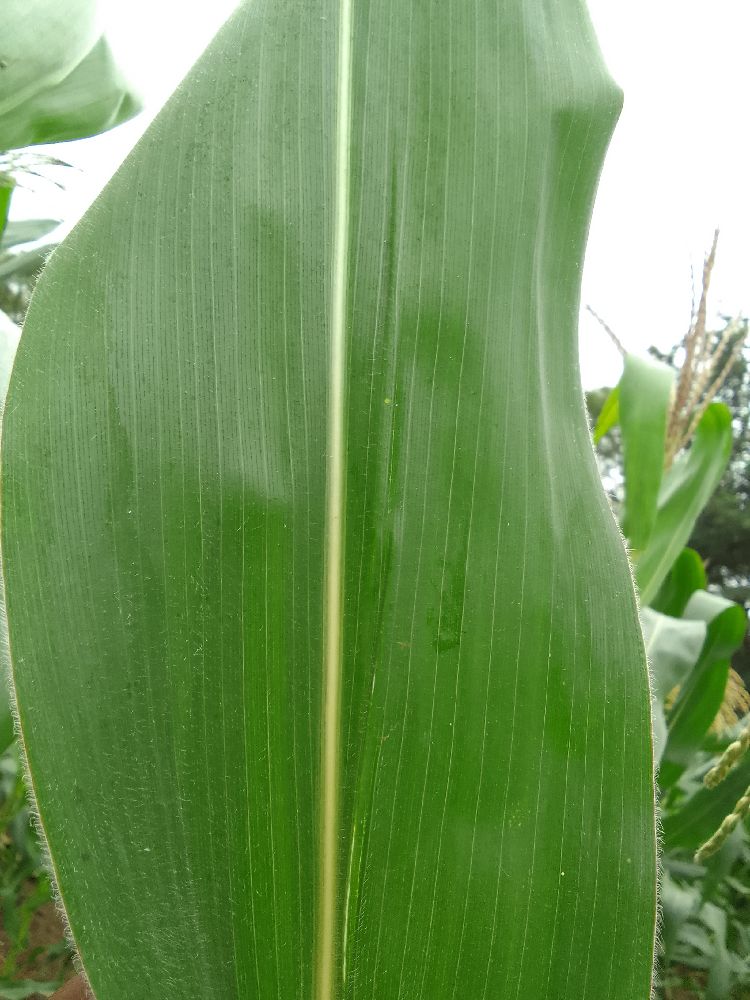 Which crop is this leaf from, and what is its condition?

maize, healthy
